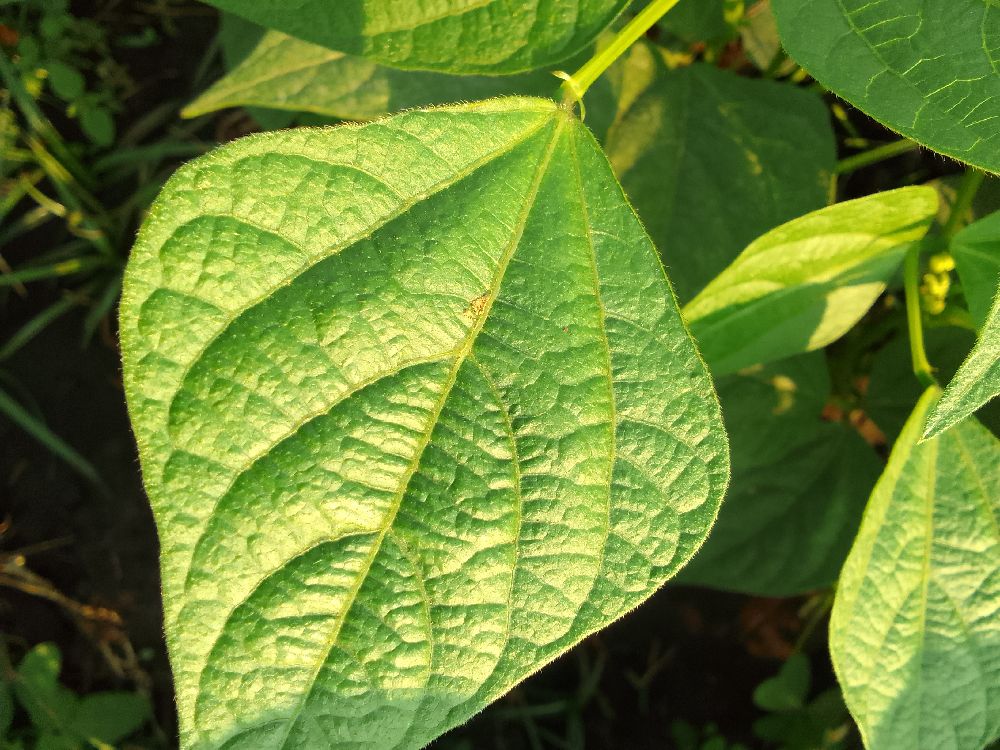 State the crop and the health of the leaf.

common bean, healthy
